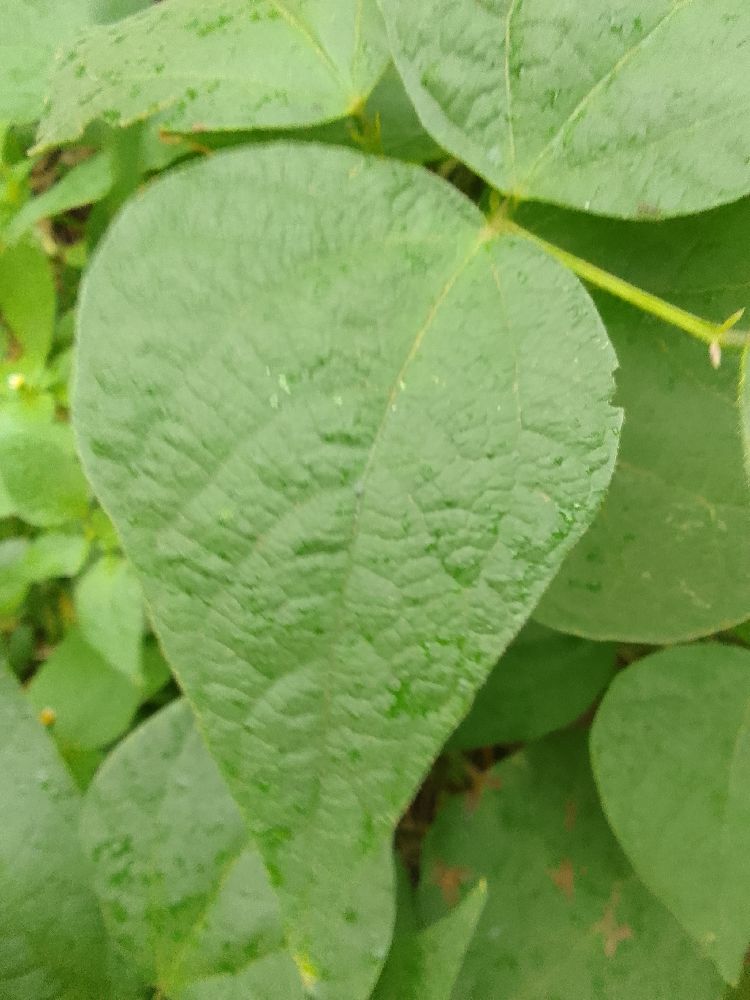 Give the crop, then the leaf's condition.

maize, healthy
